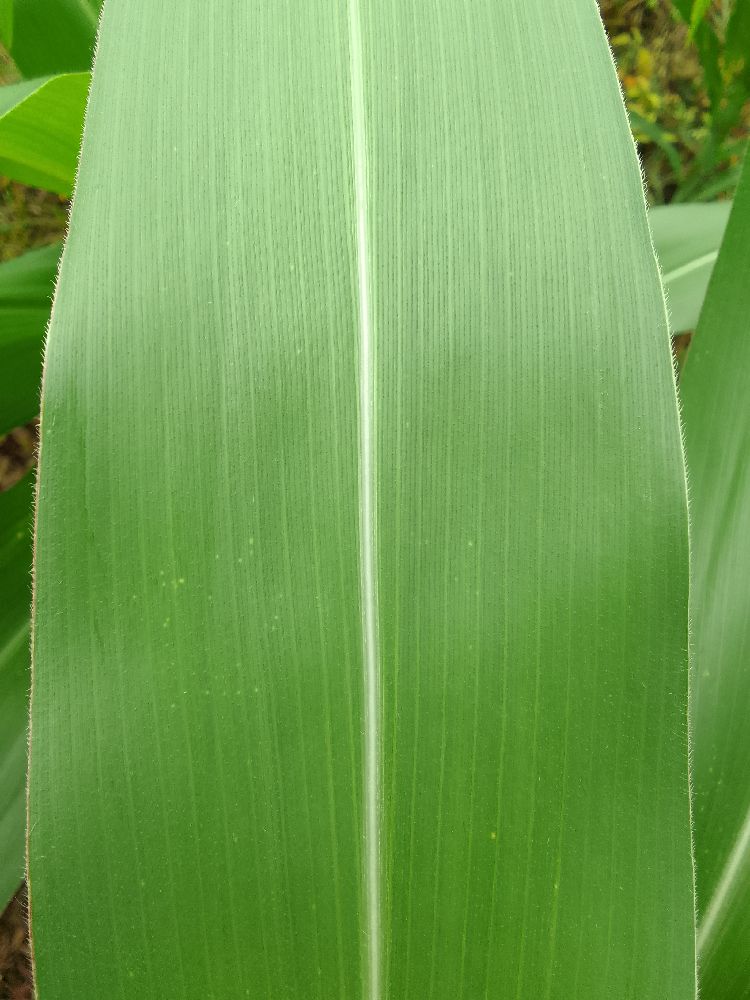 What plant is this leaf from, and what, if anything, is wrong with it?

maize, healthy
